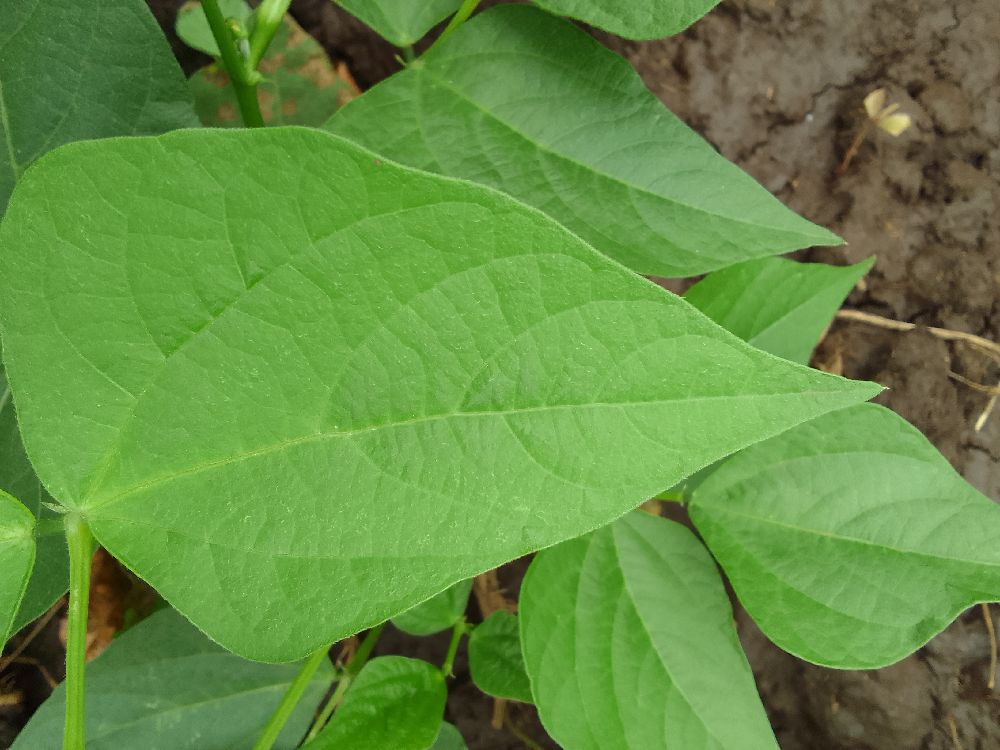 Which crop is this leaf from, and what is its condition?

common bean, healthy
